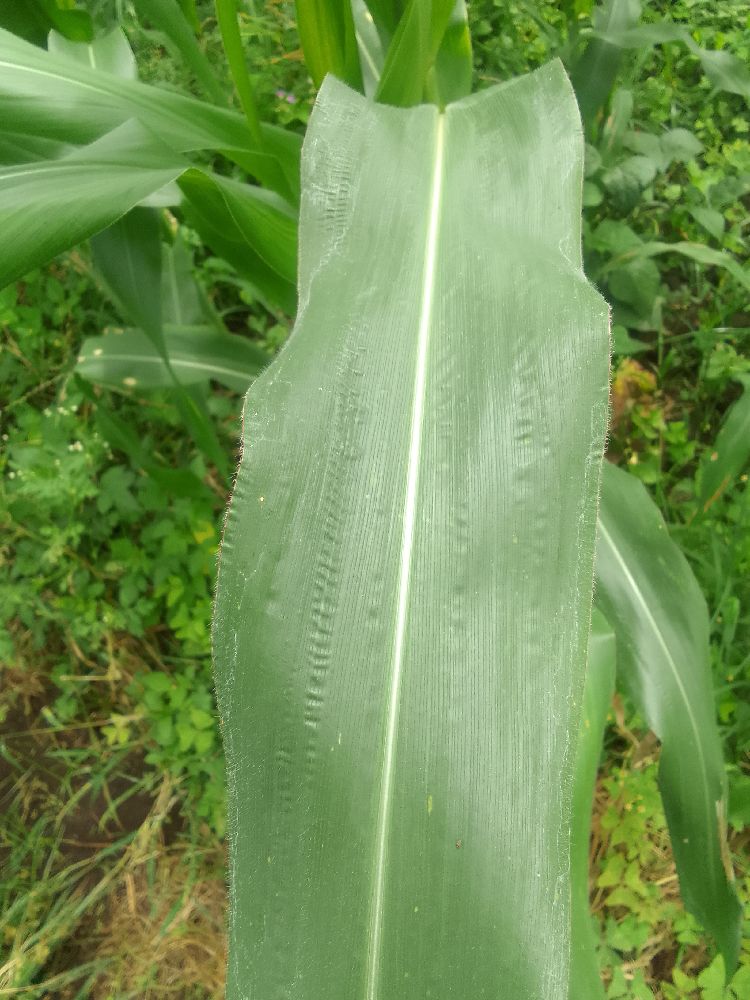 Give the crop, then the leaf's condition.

maize, healthy
